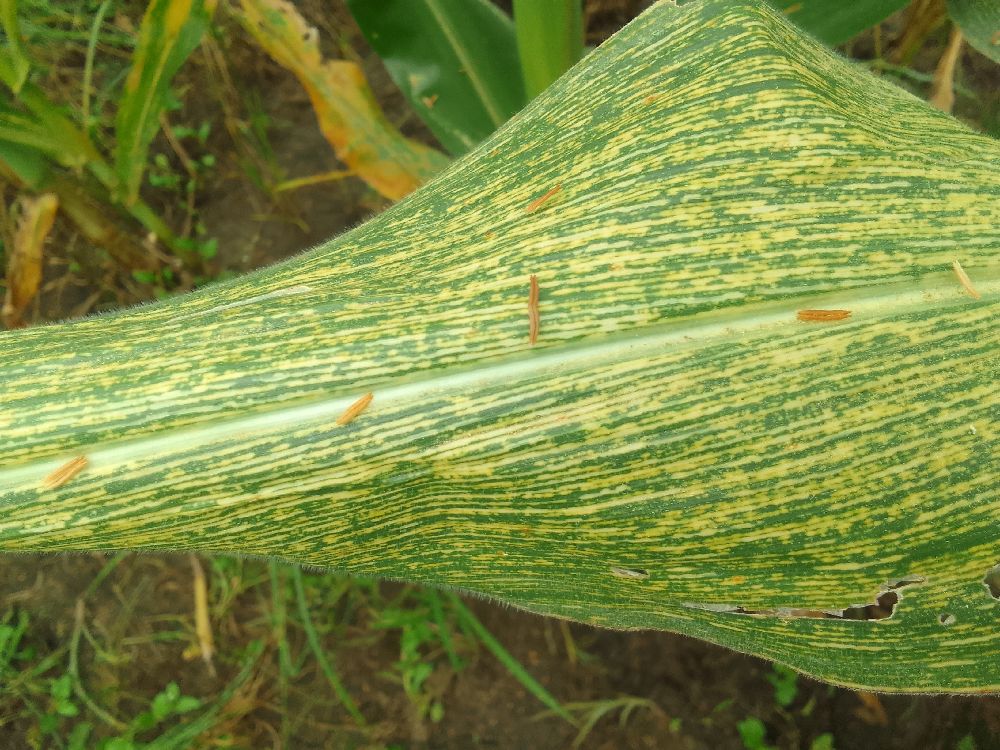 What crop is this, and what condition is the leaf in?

maize, maize streak virus
